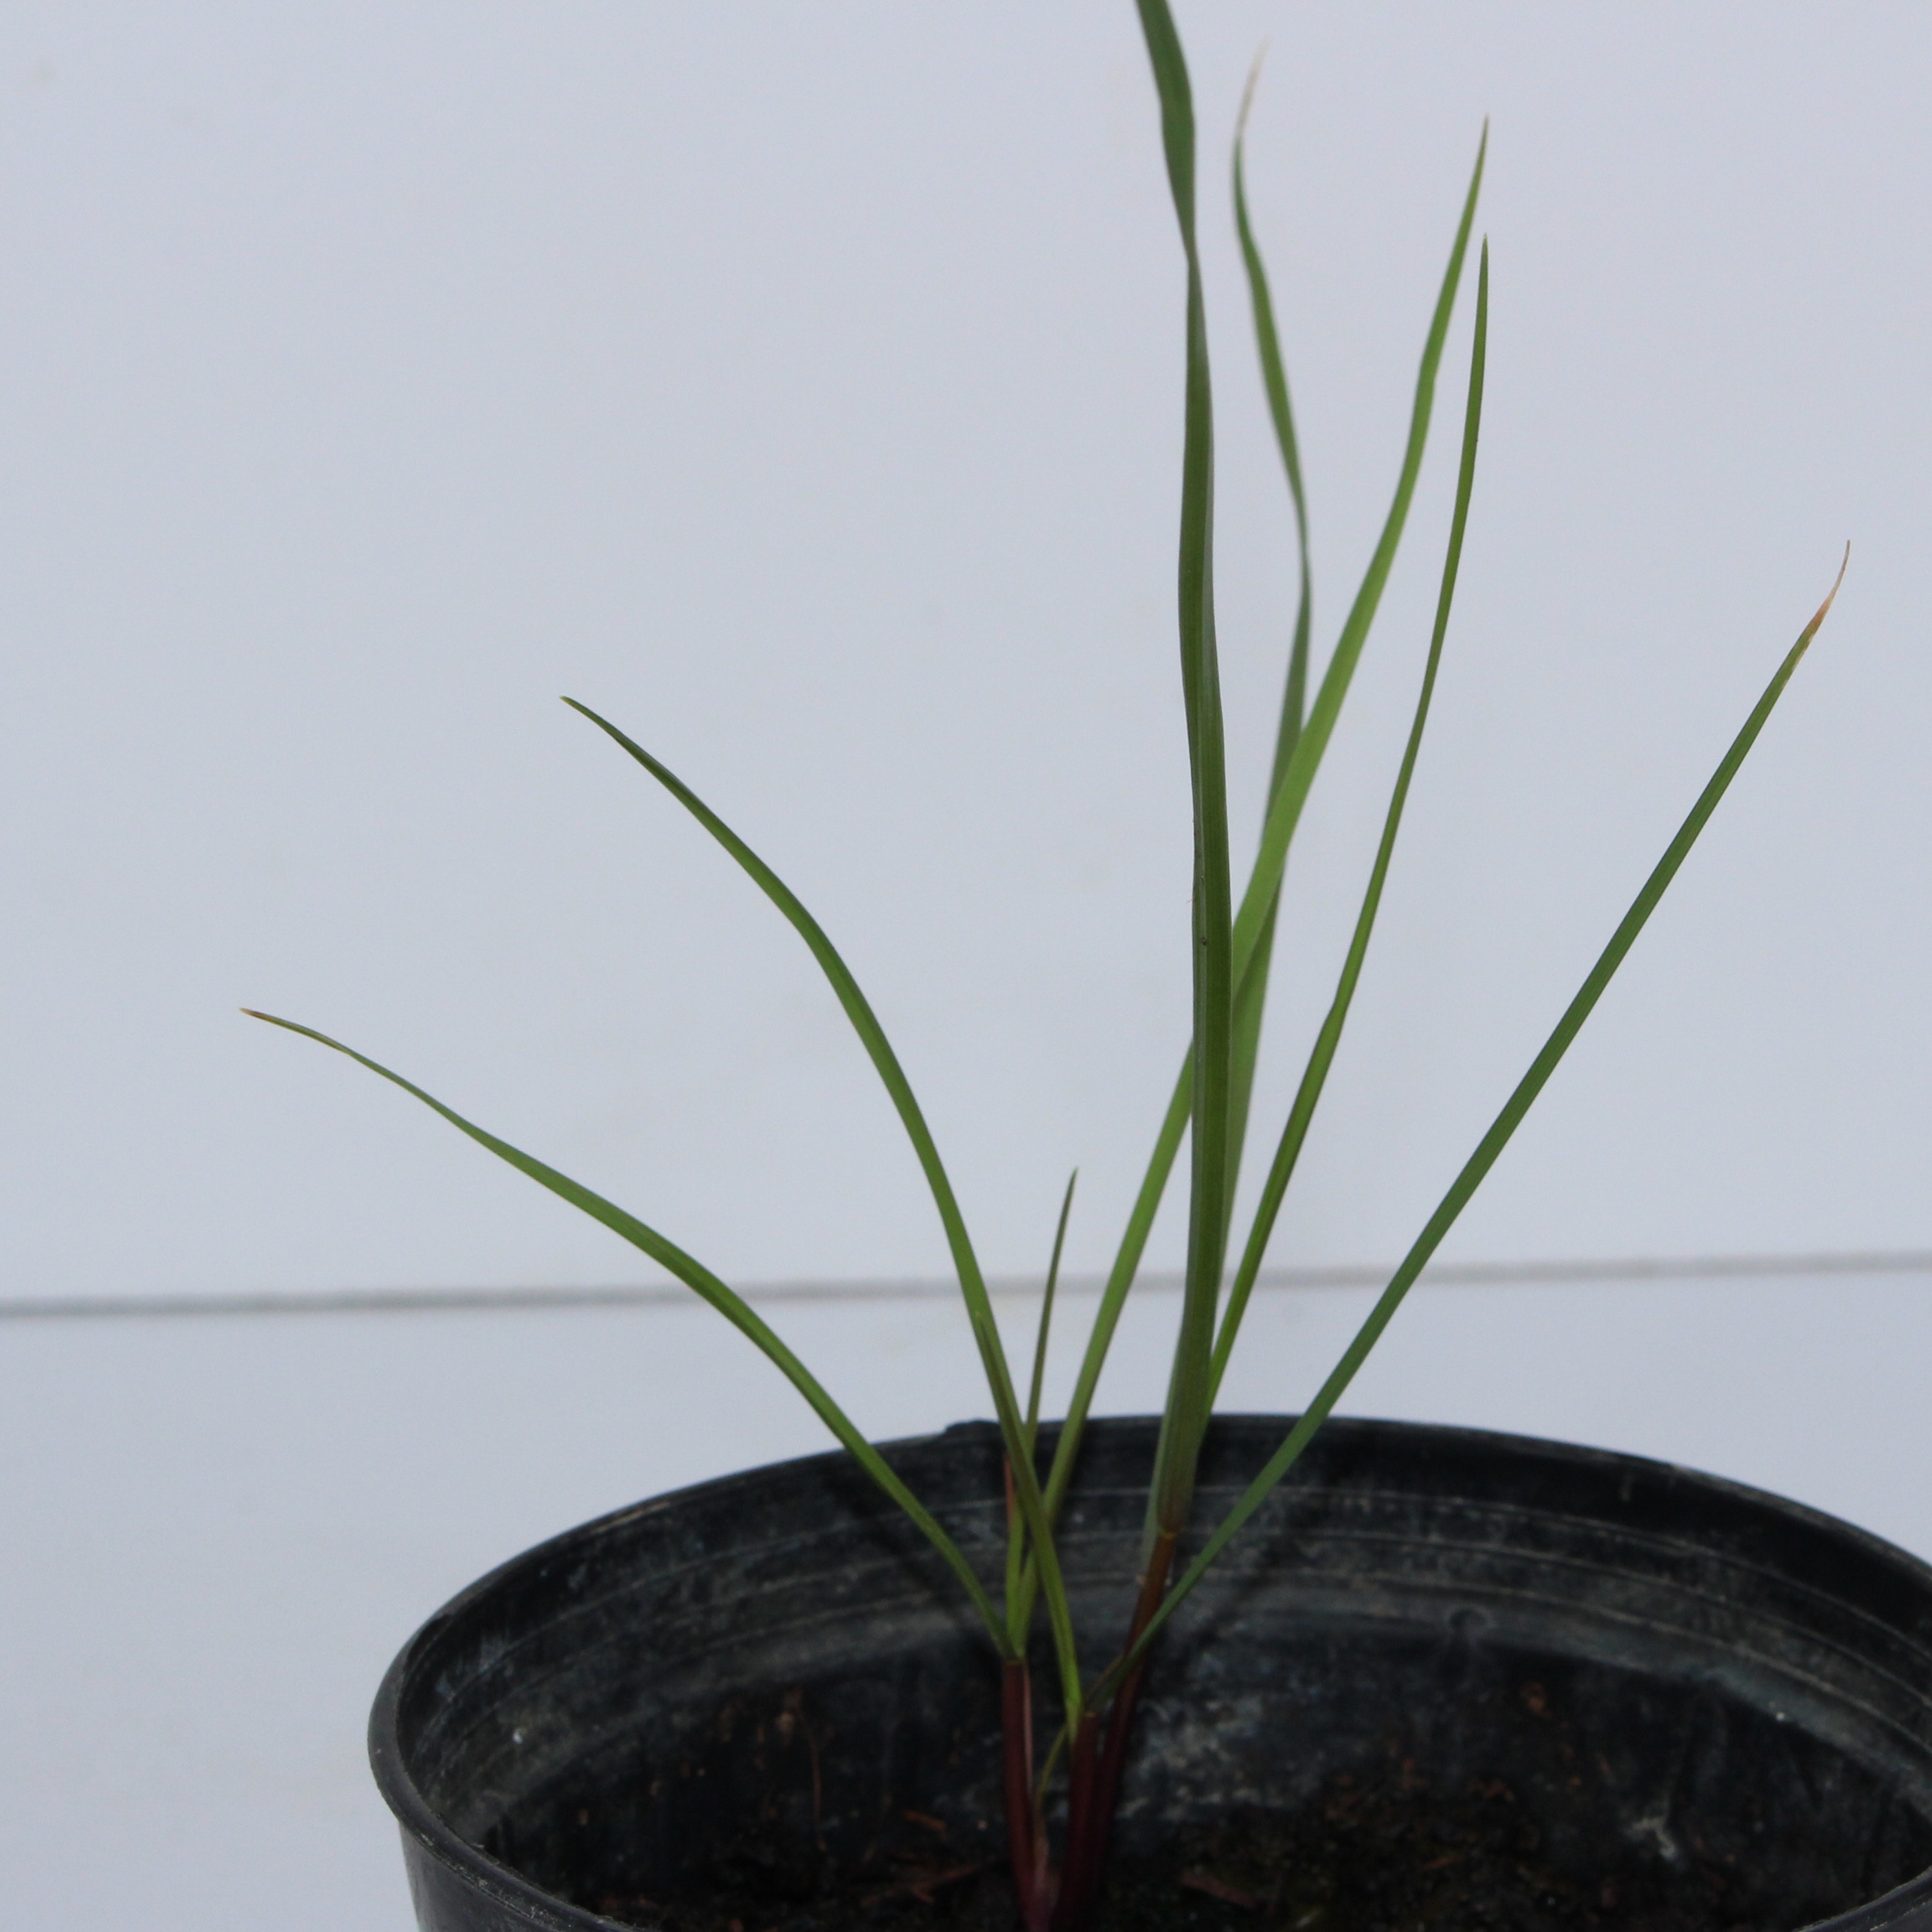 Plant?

Lolium multiflorum
